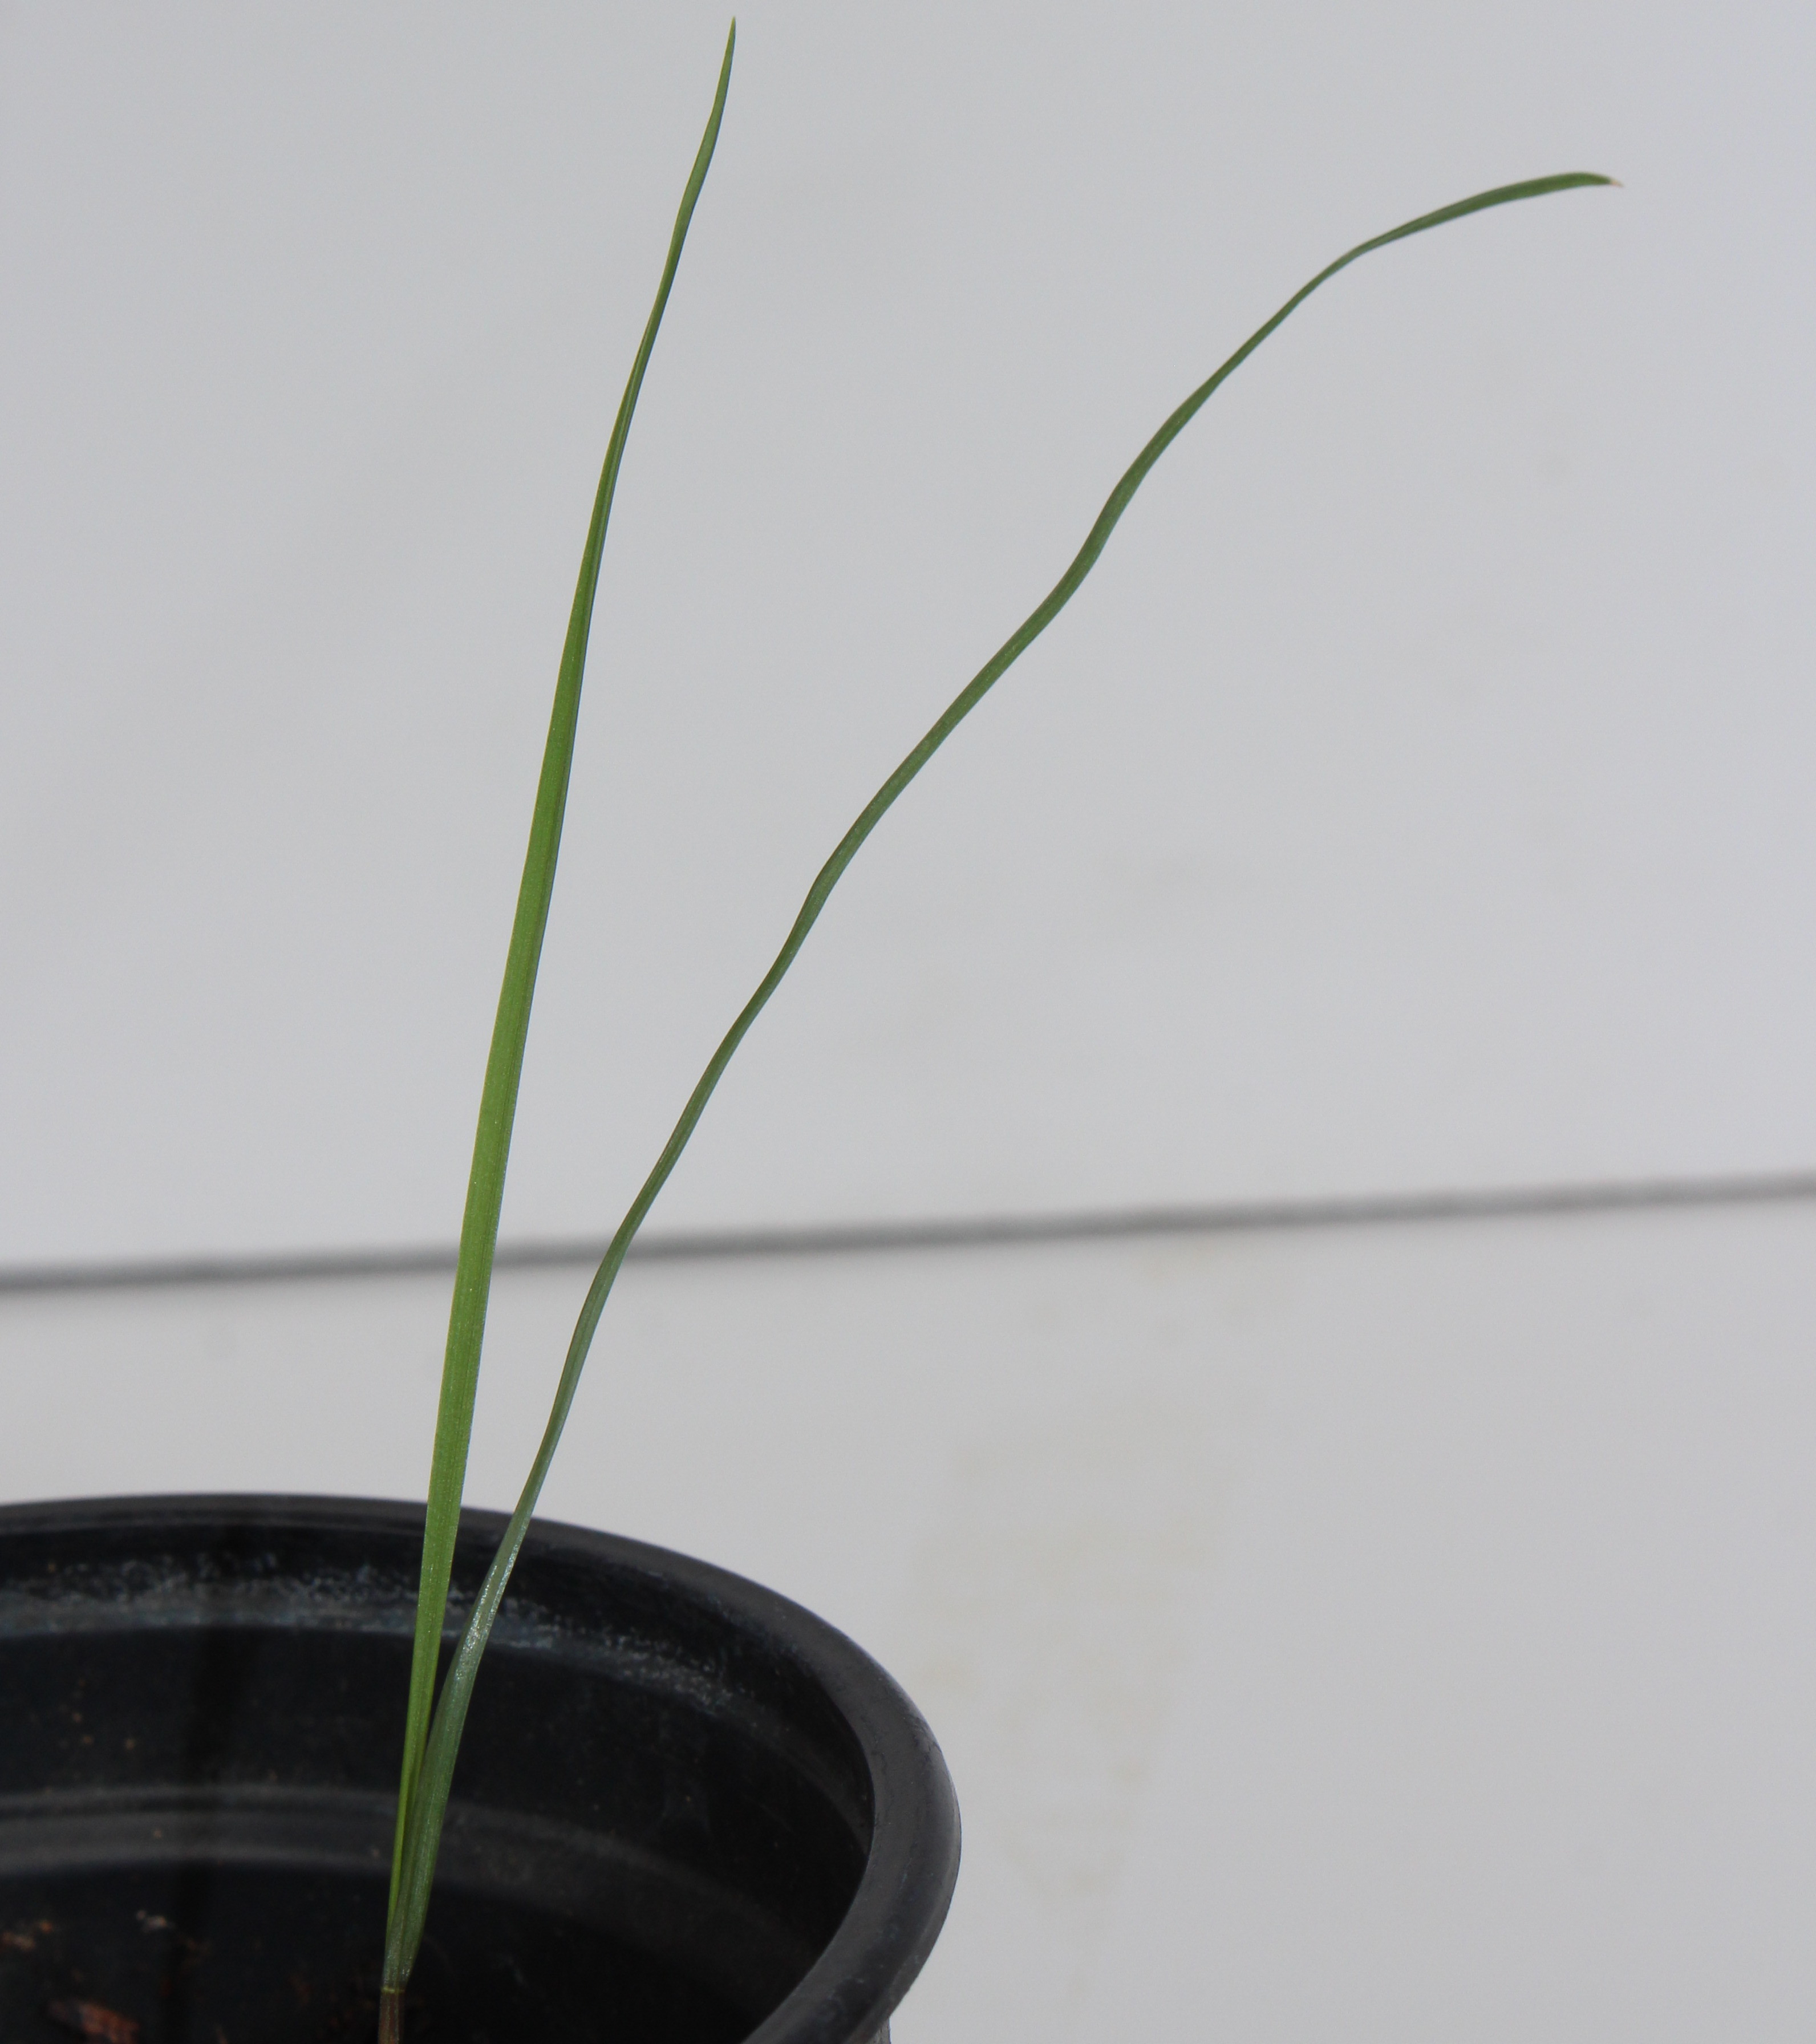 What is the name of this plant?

Lolium multiflorum
